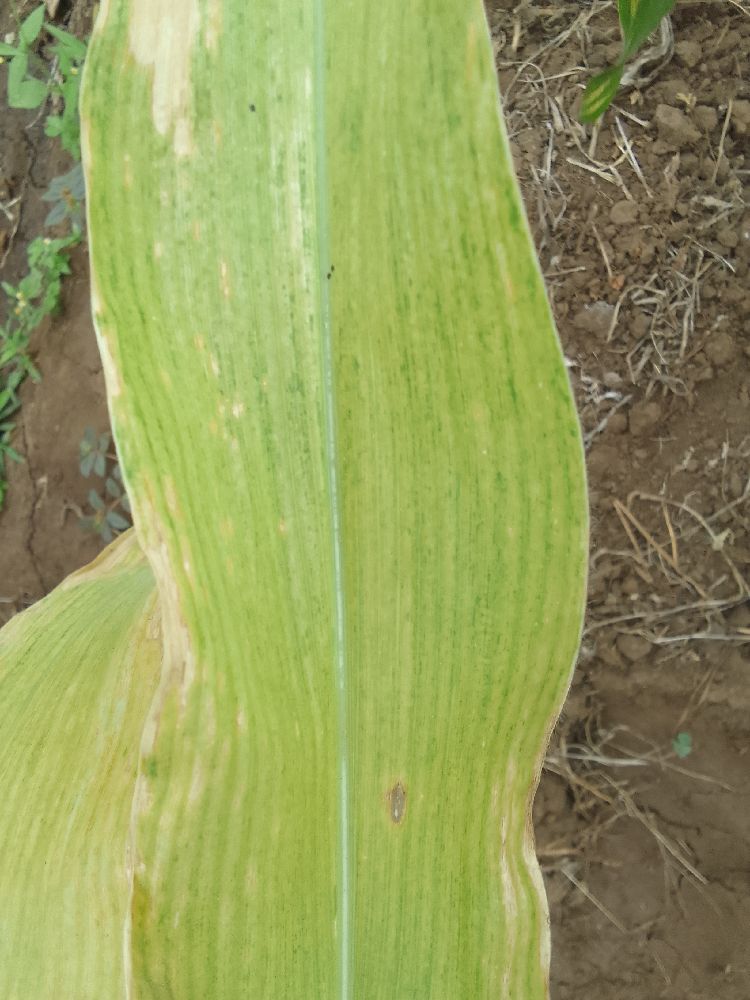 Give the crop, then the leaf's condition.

maize, maize lethal necrosis
